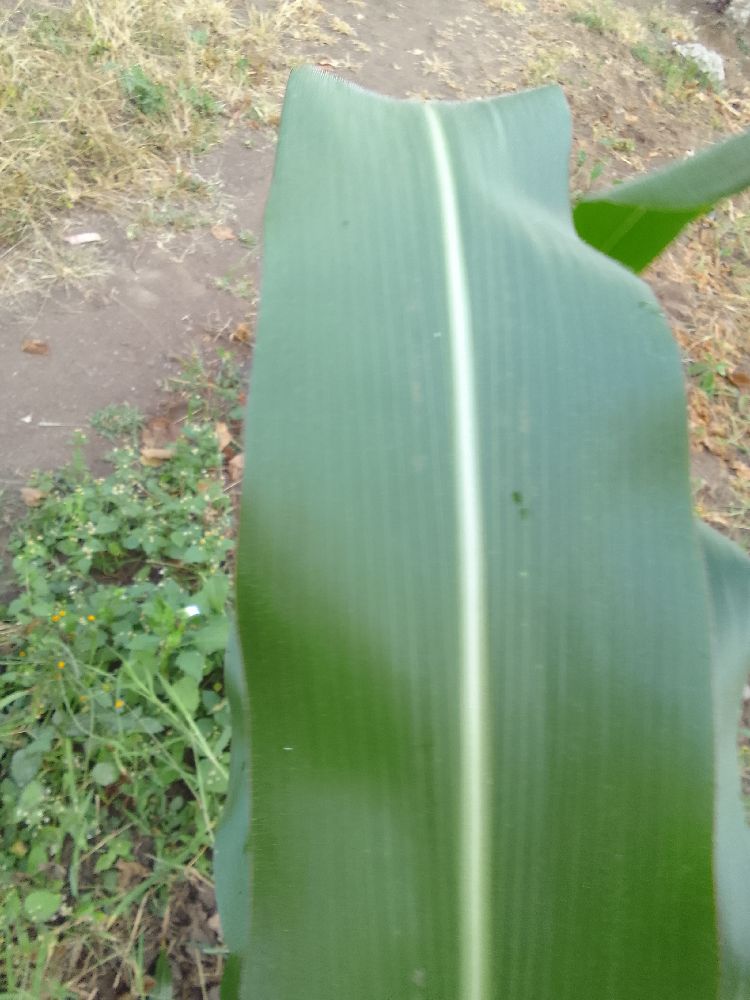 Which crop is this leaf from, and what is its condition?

maize, healthy
